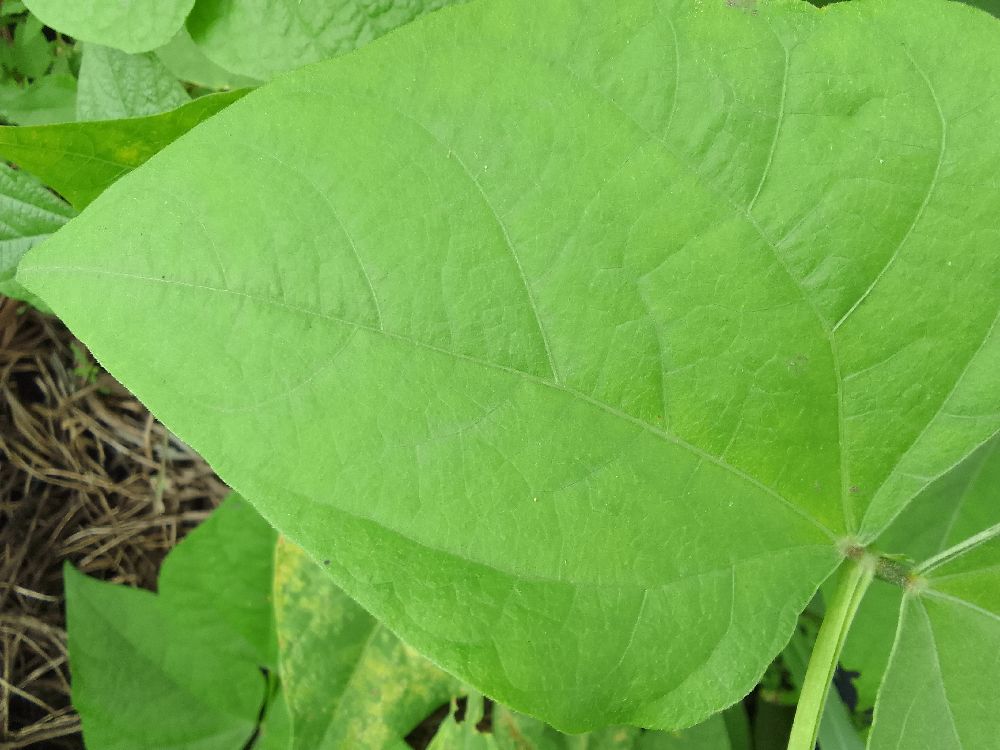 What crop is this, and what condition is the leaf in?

common bean, healthy
